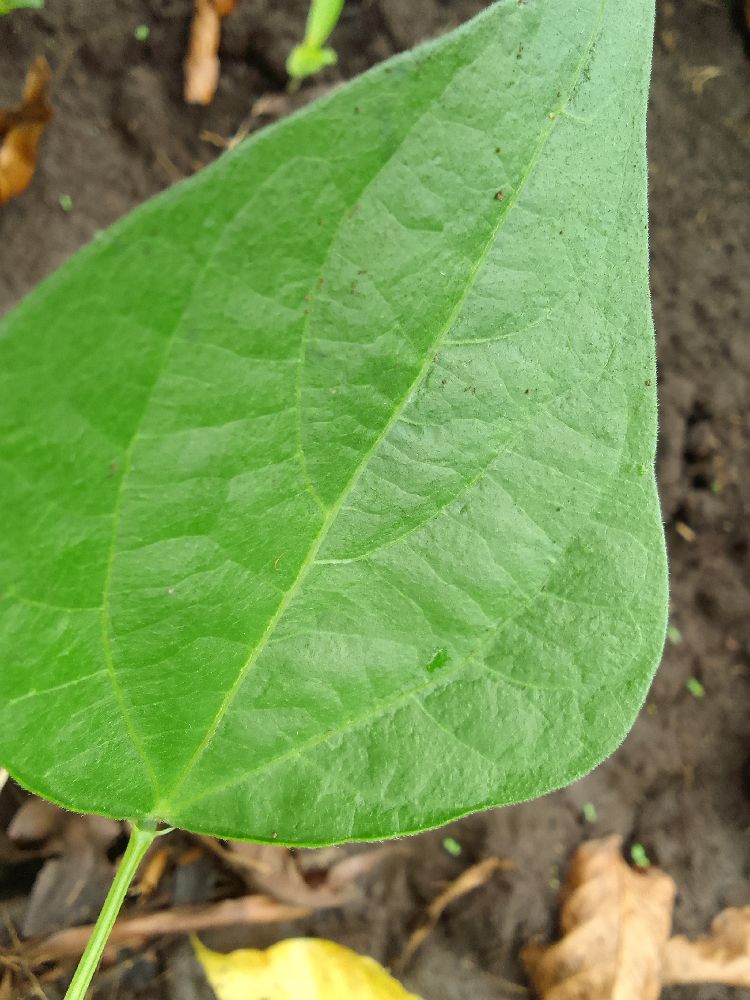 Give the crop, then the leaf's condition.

common bean, healthy
